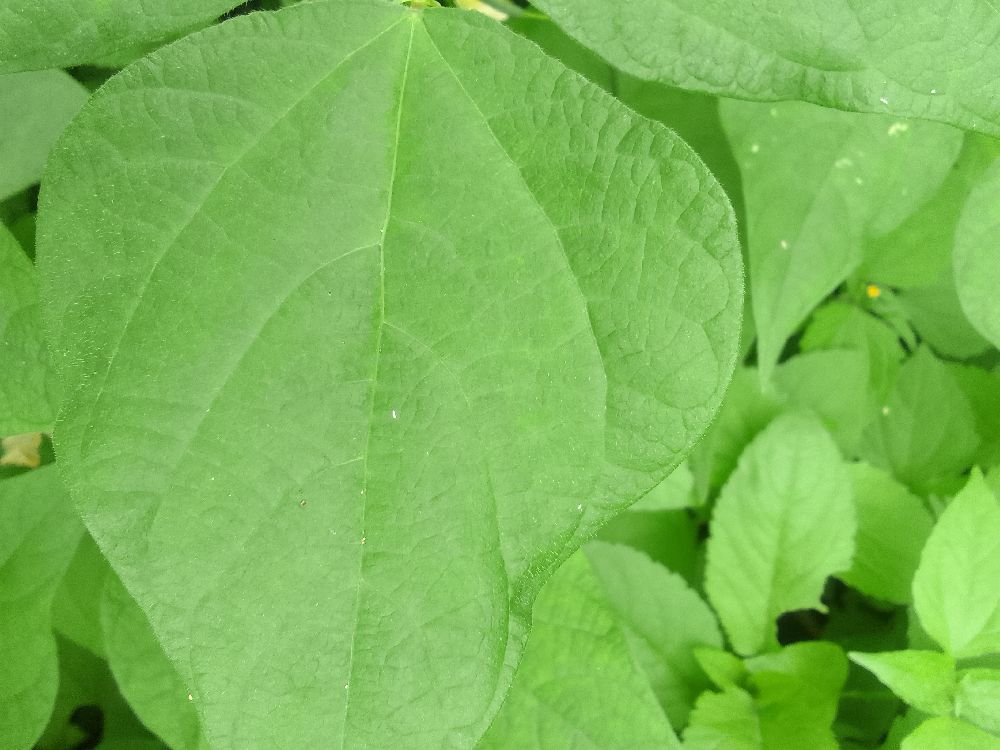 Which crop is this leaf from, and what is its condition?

common bean, healthy
